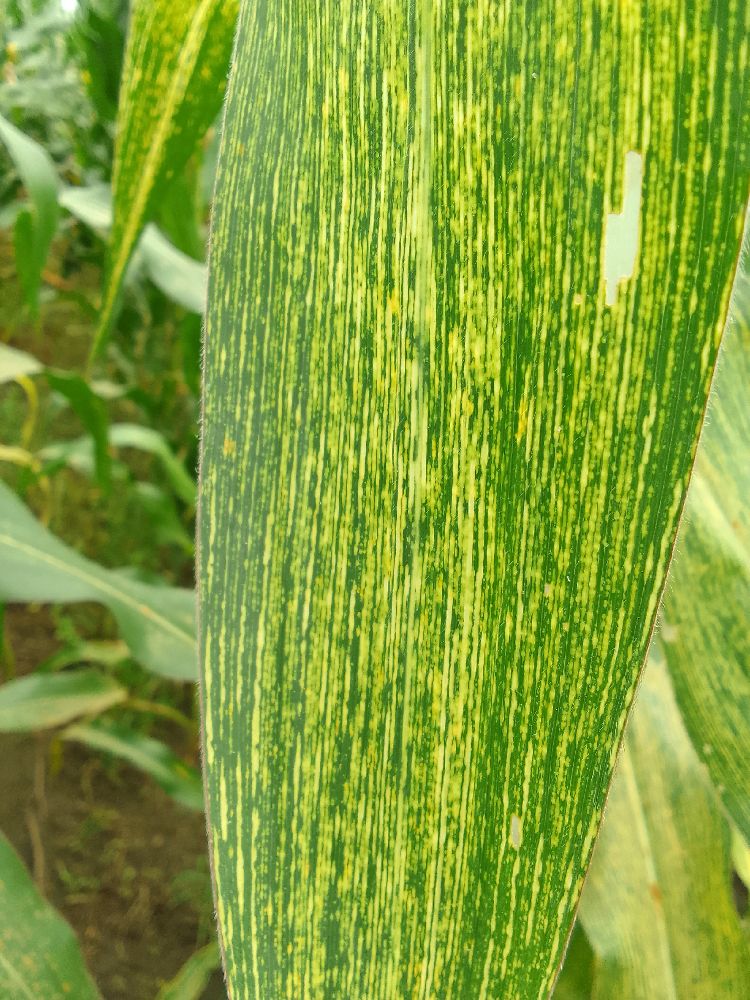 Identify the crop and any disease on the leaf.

maize, maize streak virus
